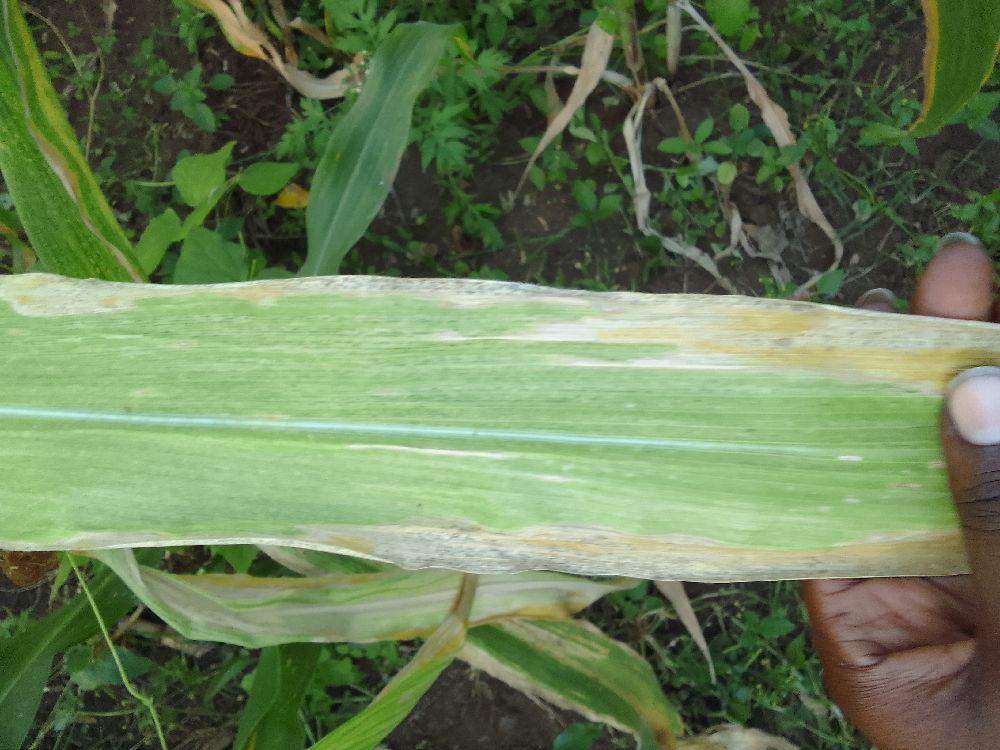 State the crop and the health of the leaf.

maize, maize lethal necrosis
